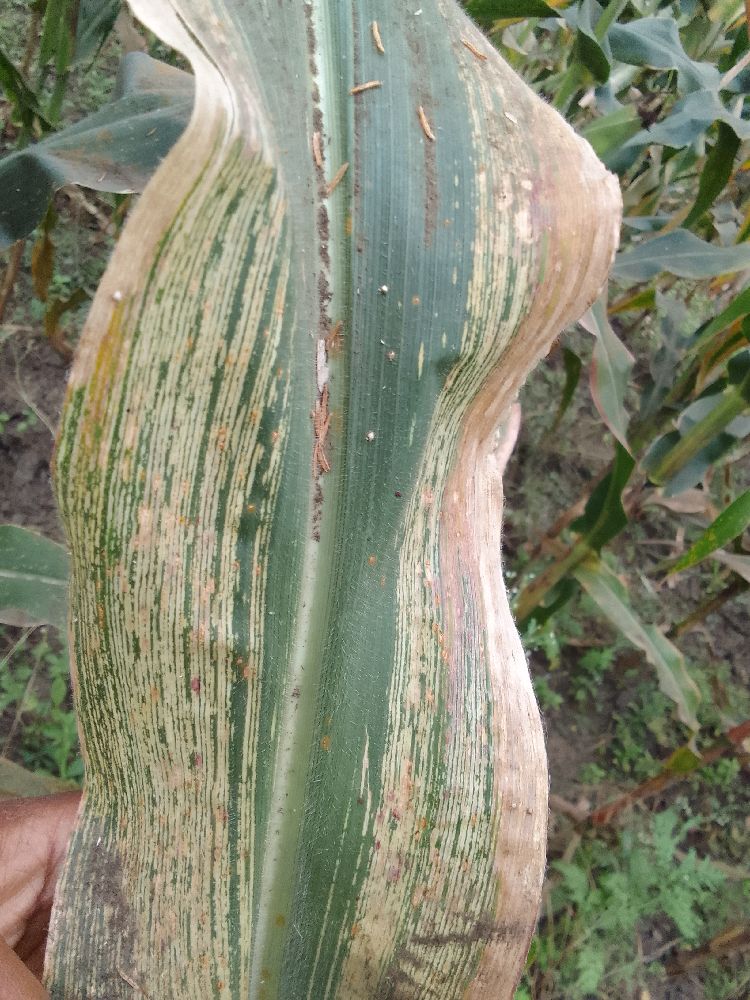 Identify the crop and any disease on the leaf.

maize, maize streak virus
